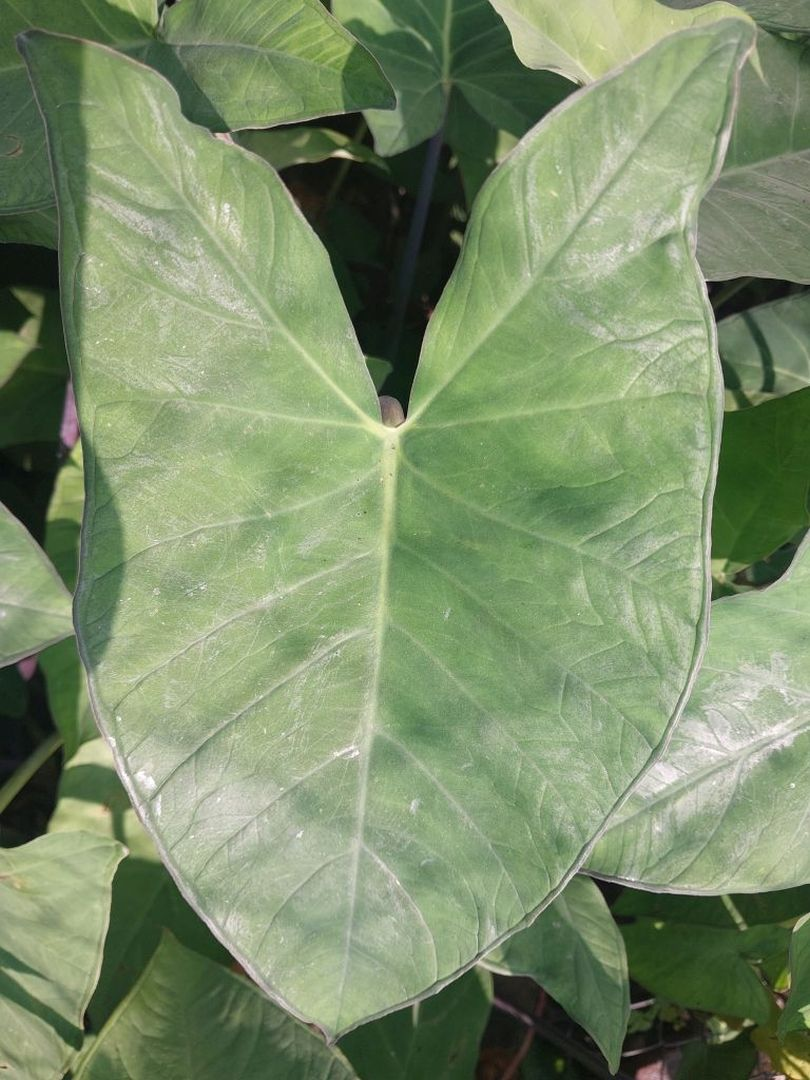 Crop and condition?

taro, healthy
